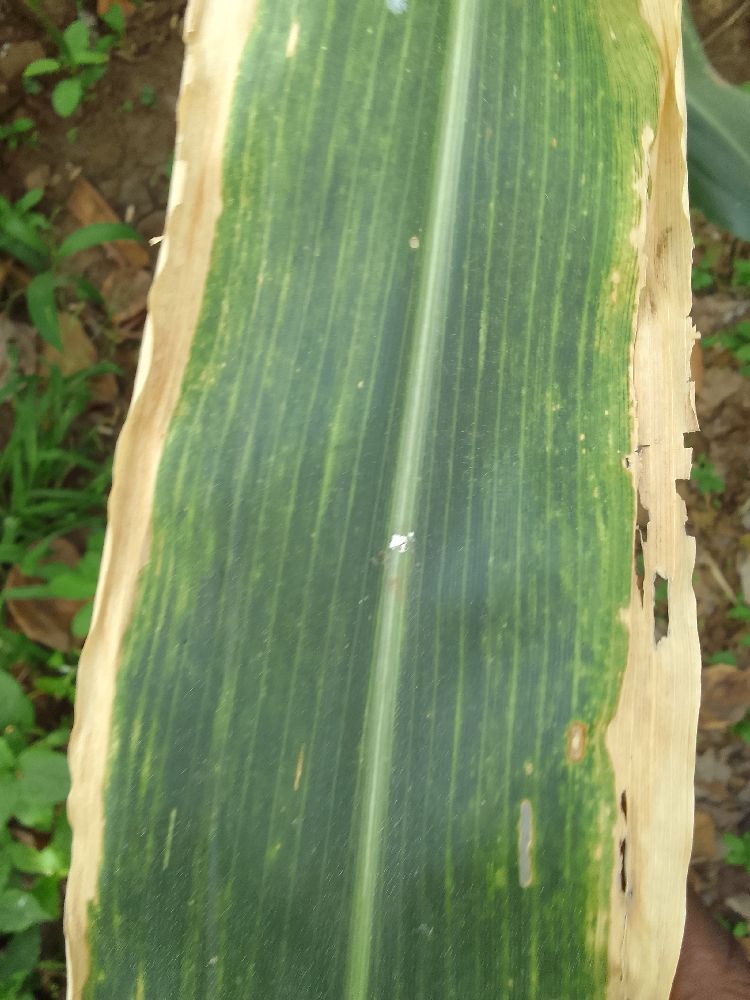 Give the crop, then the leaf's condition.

maize, maize lethal necrosis
